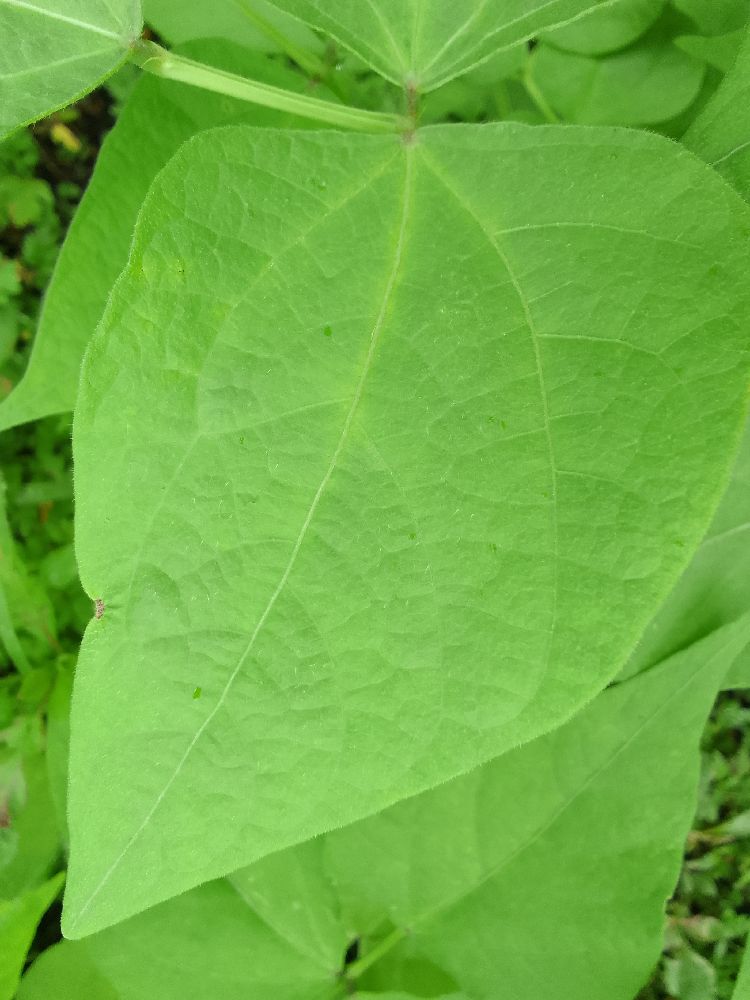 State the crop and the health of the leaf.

common bean, healthy
